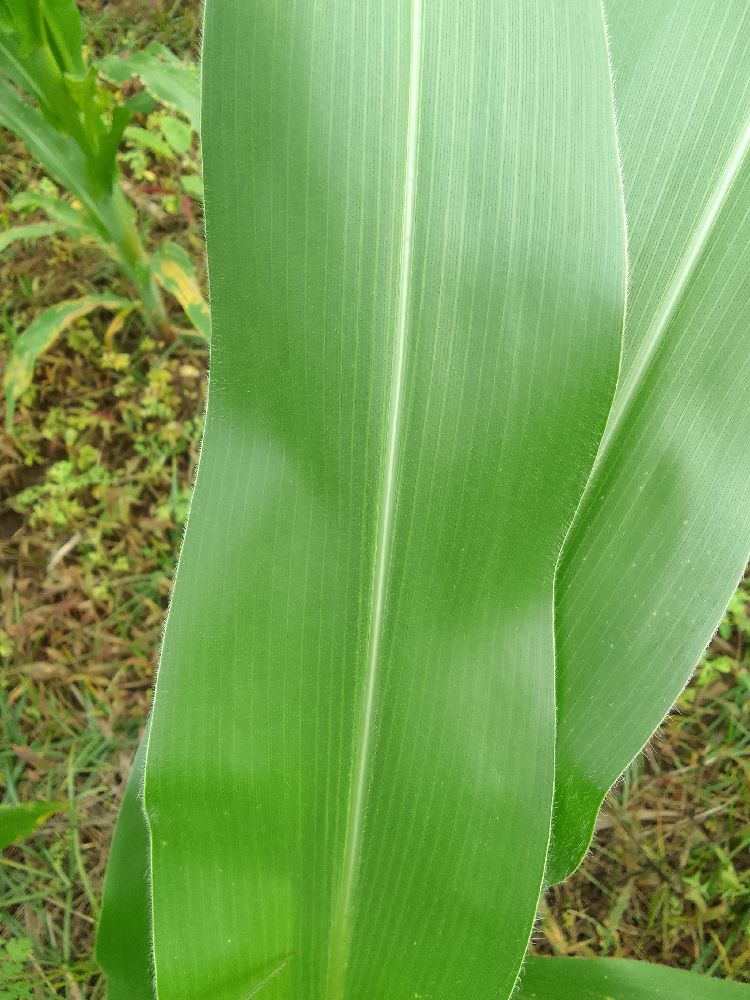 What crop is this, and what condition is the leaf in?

maize, healthy
